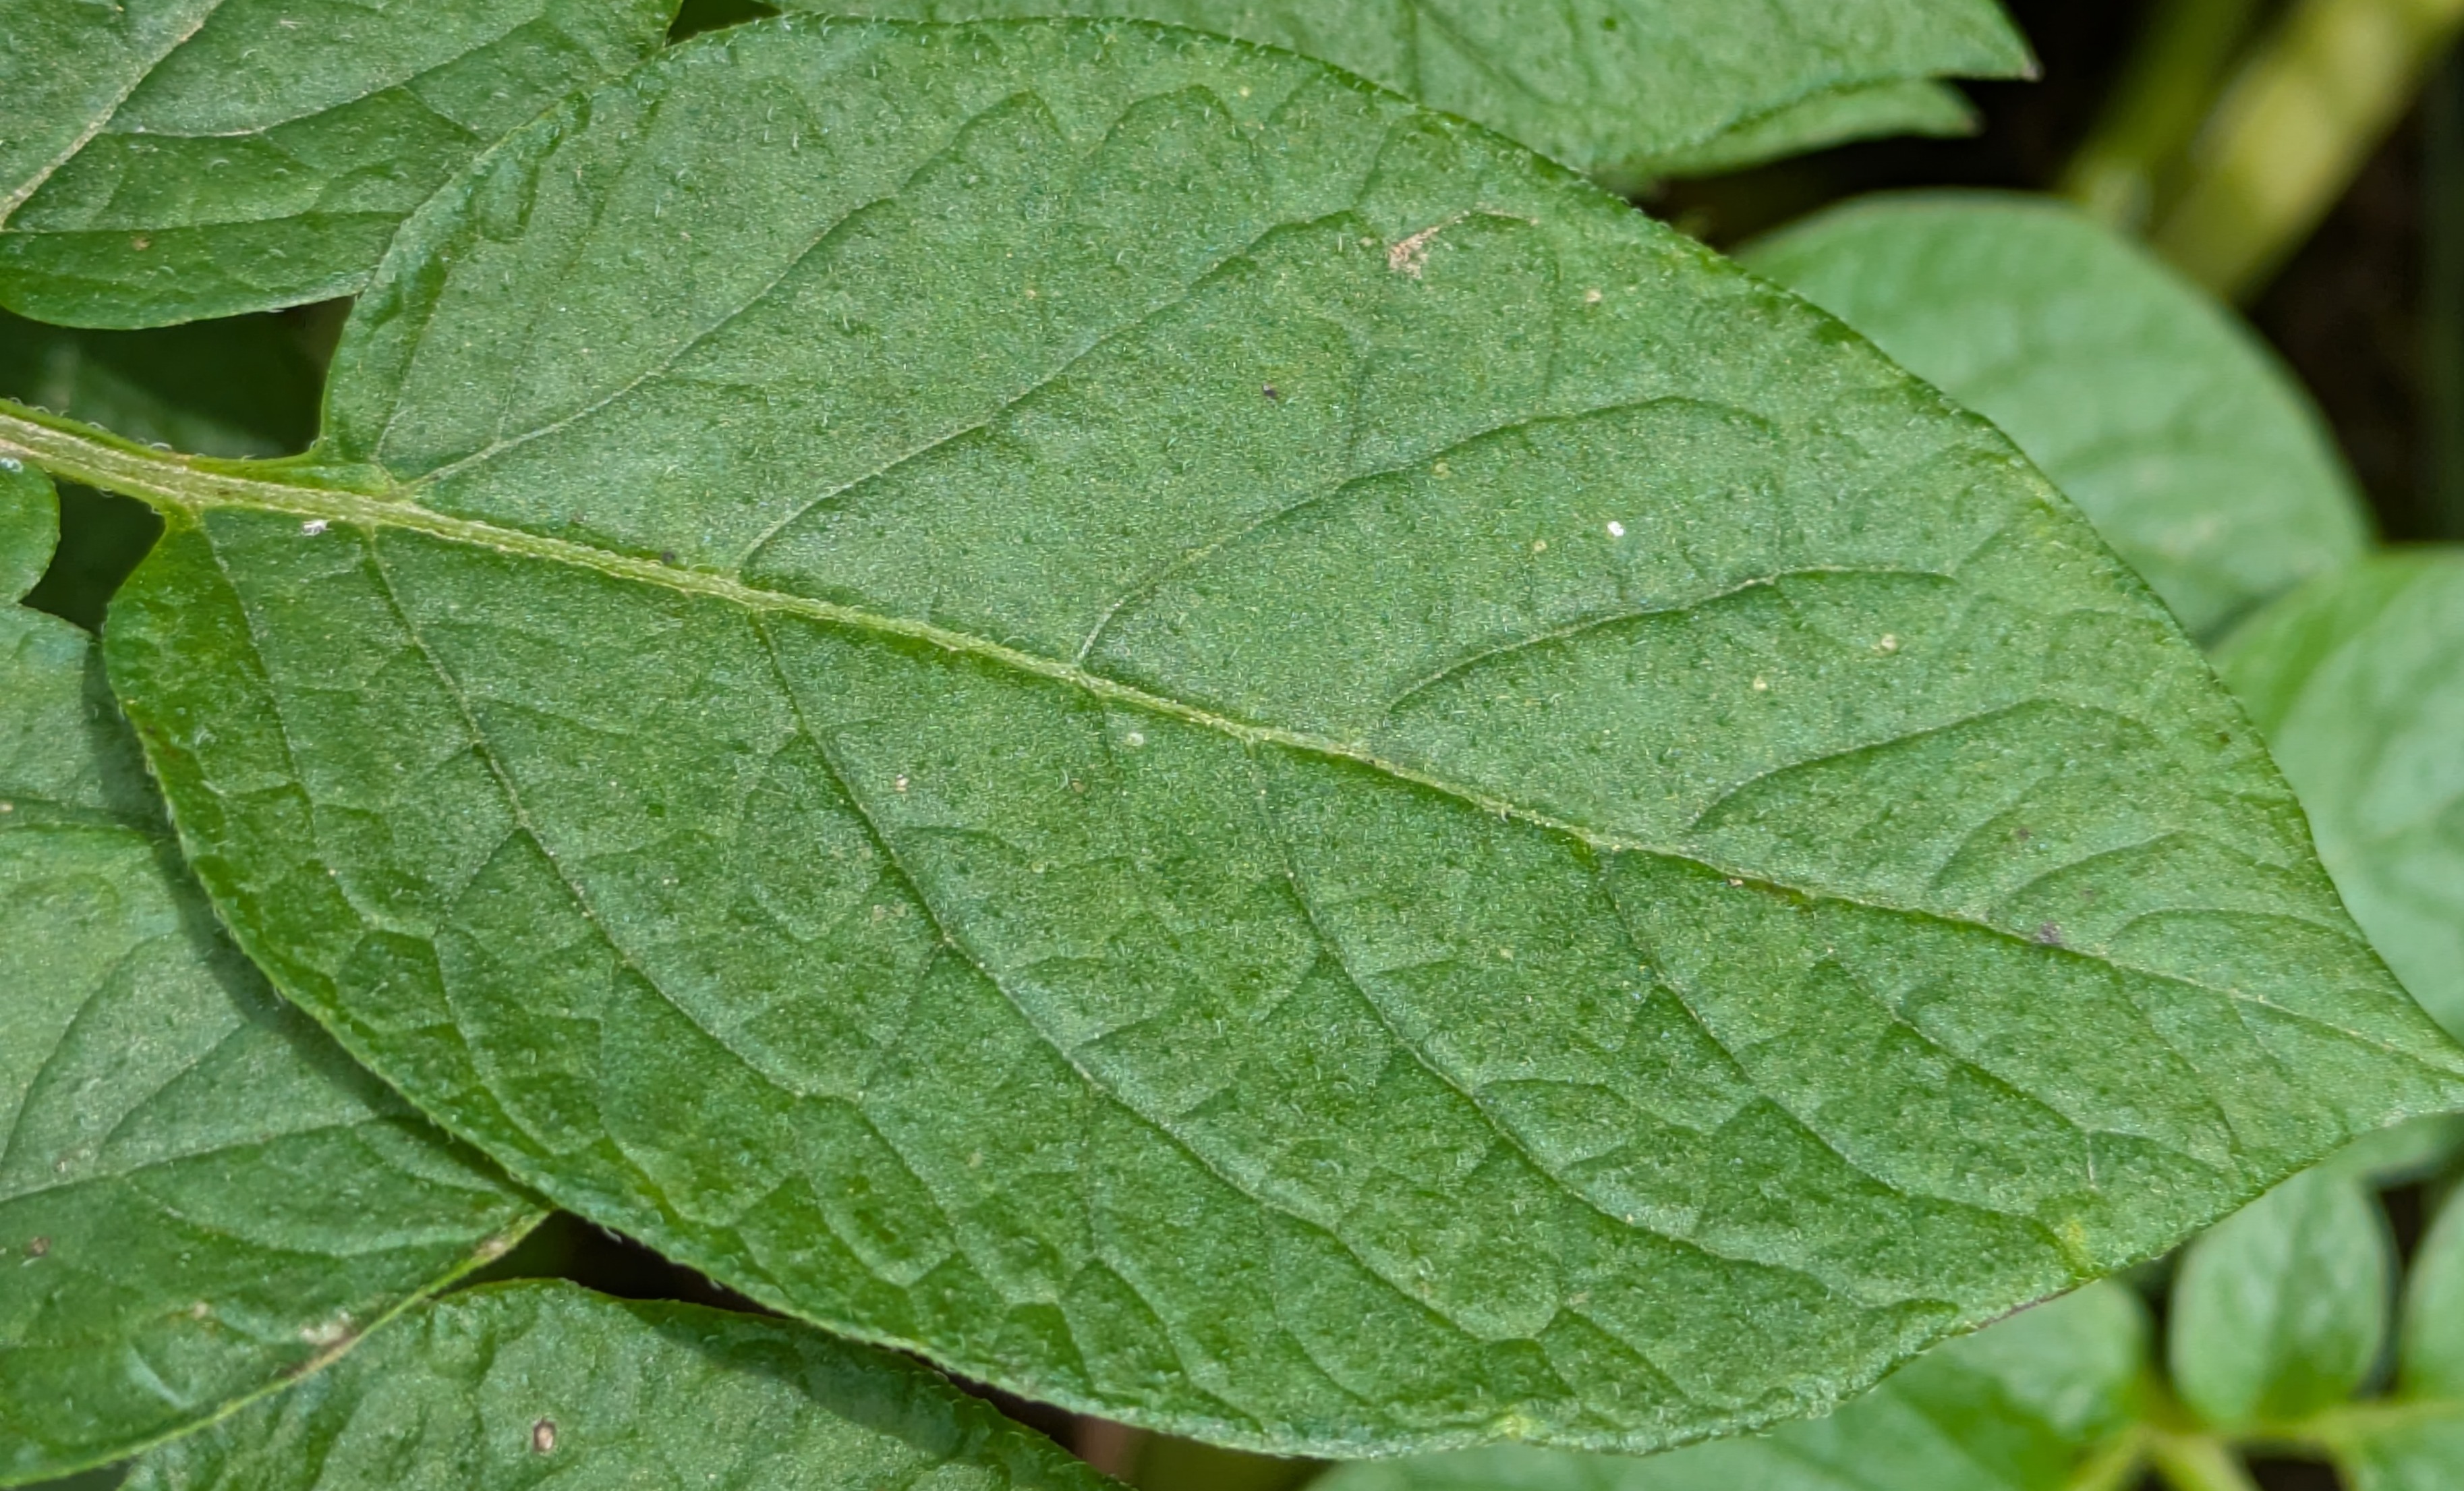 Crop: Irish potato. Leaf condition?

healthy
